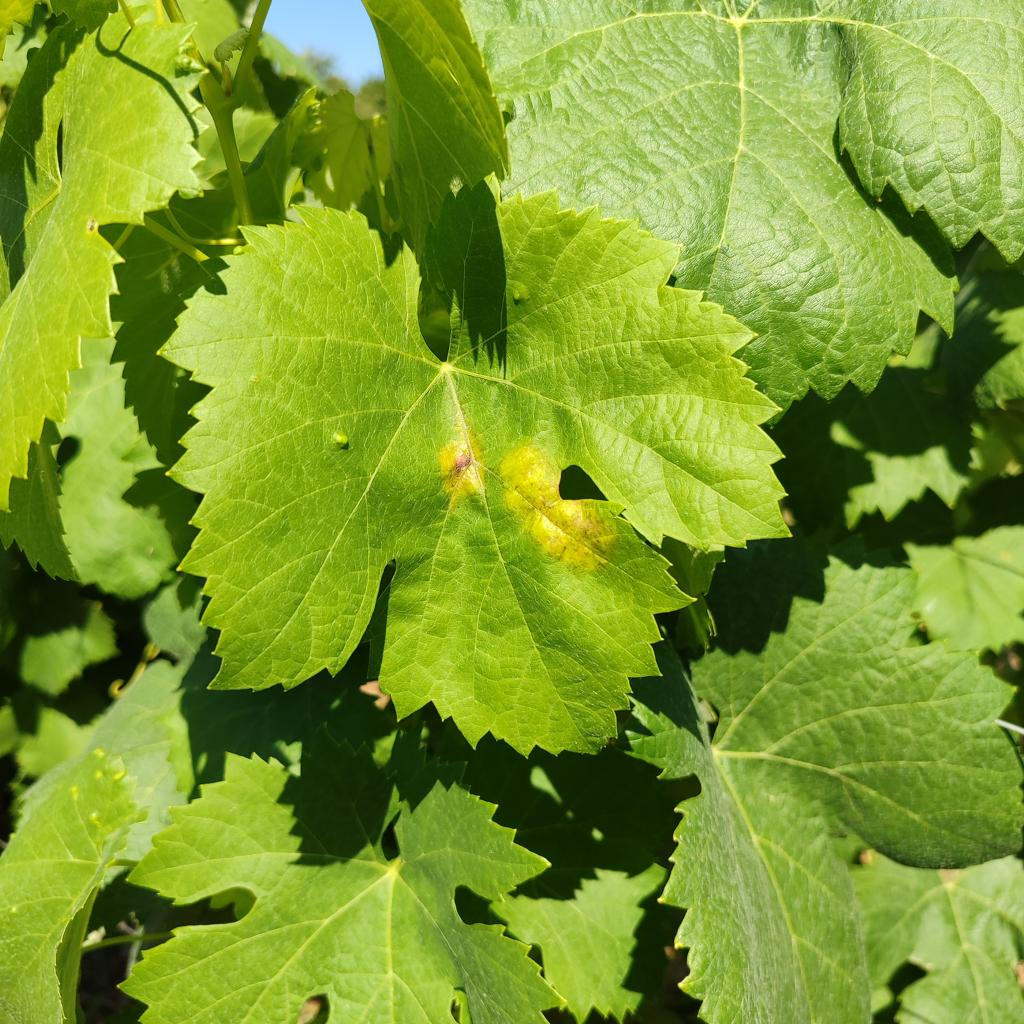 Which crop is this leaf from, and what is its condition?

grapevine, downy mildew
